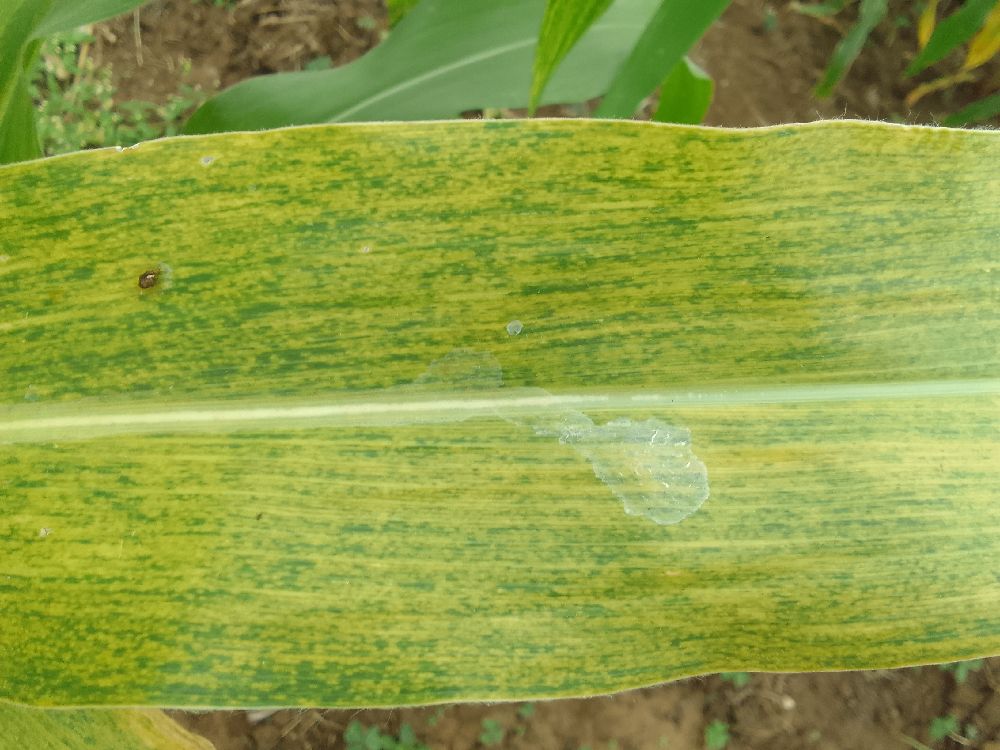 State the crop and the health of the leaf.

maize, maize lethal necrosis
